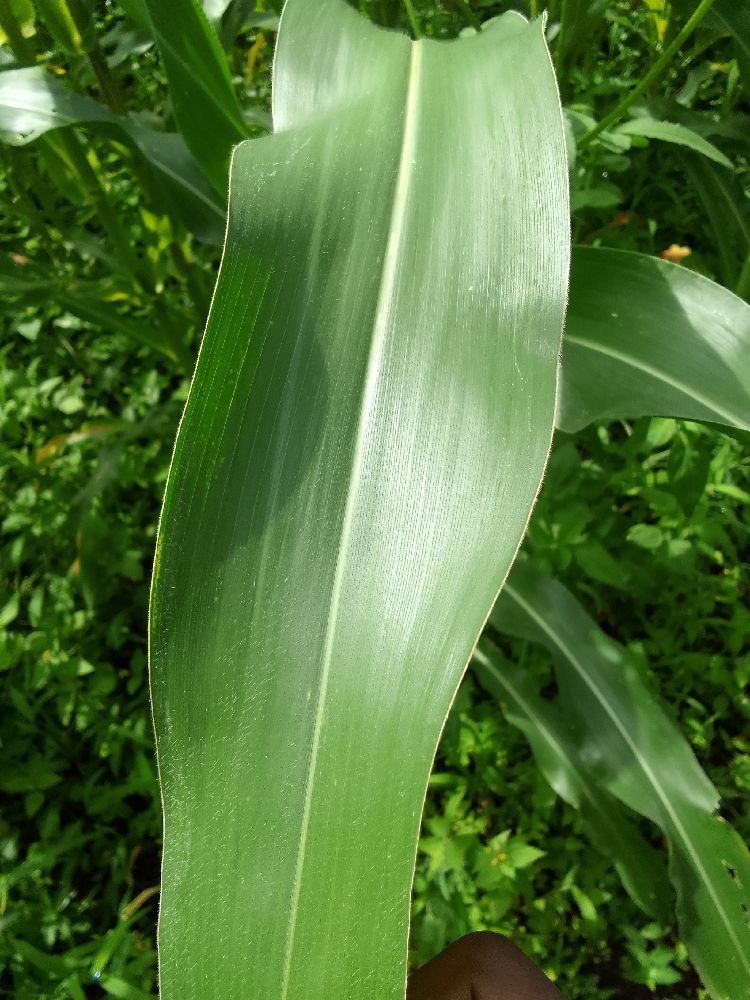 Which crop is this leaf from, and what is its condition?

maize, healthy
